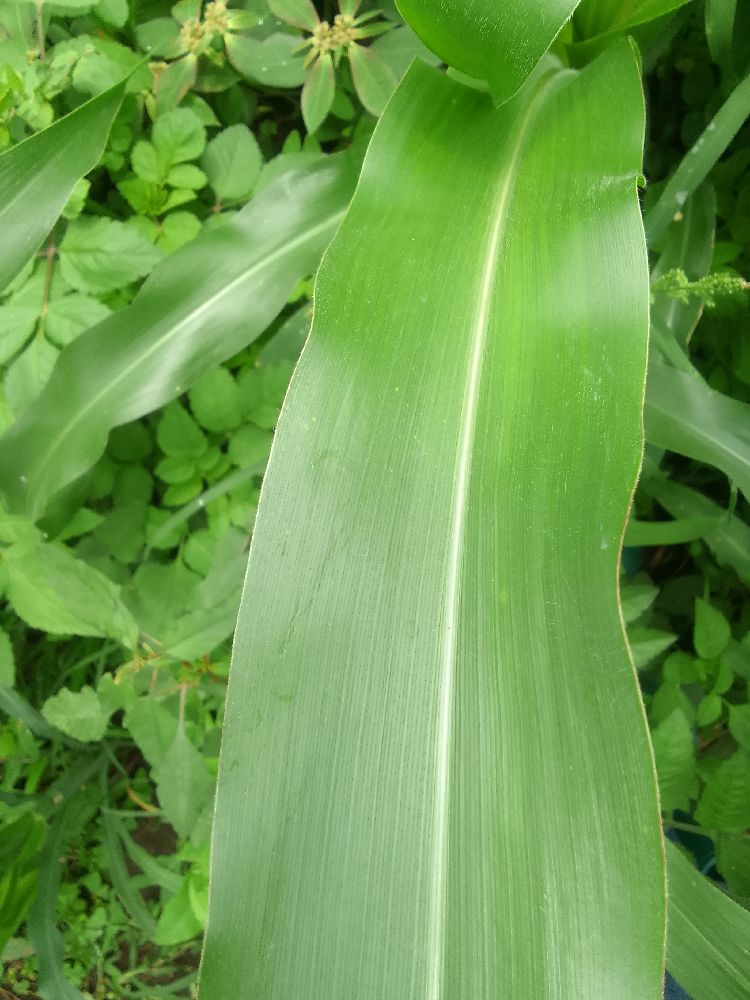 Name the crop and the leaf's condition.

maize, healthy
